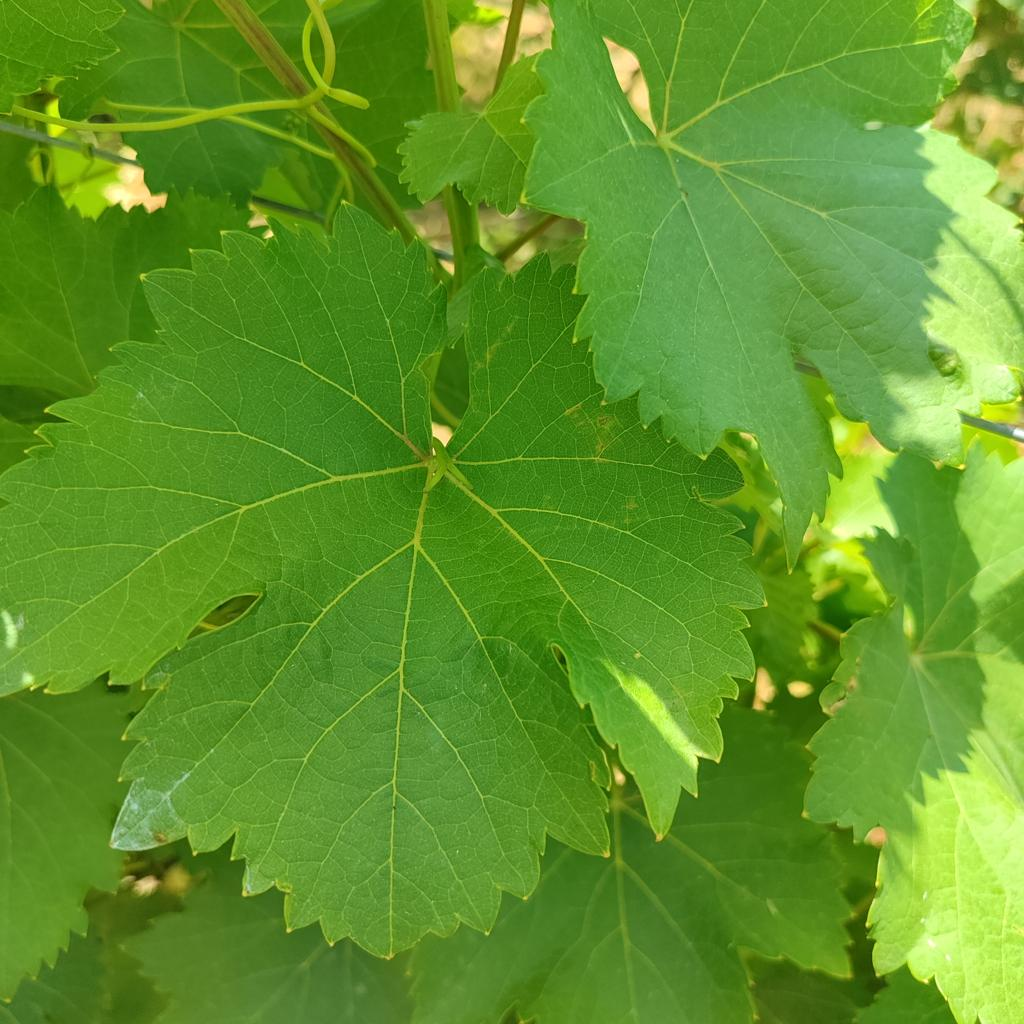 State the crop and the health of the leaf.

grapevine, healthy
